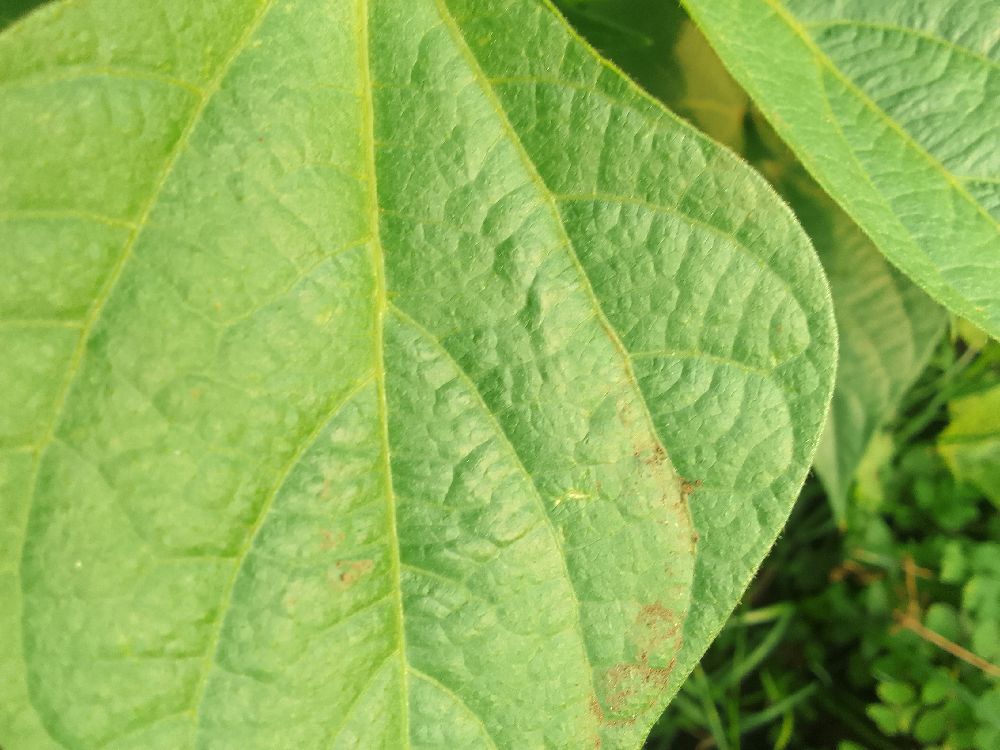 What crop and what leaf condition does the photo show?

common bean, healthy
